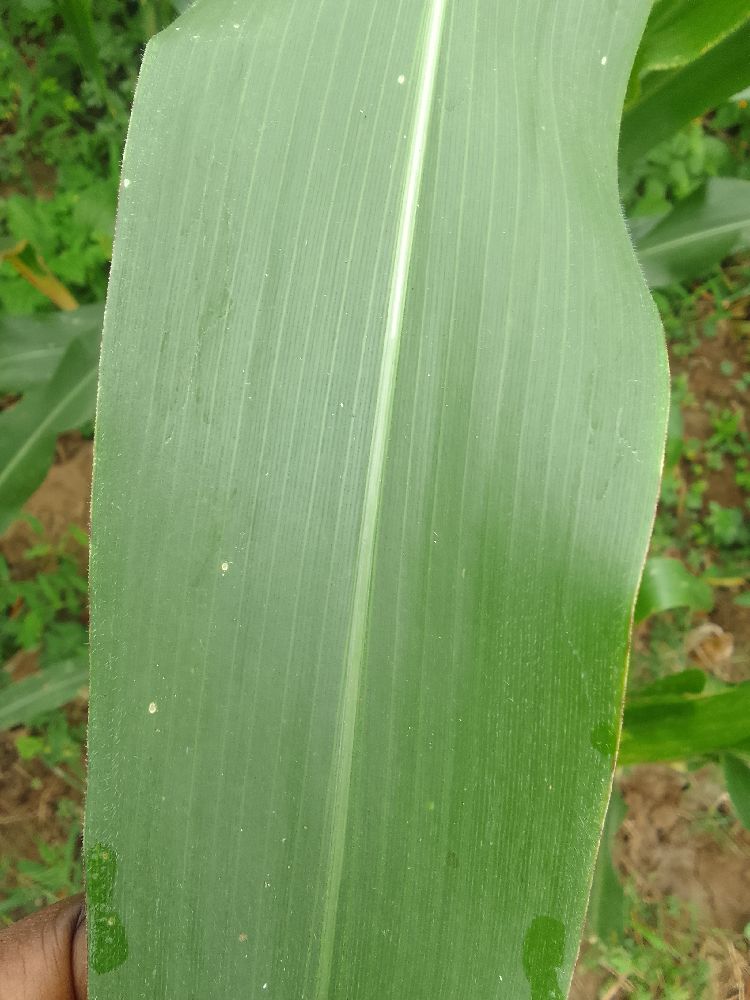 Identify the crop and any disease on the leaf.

maize, healthy
